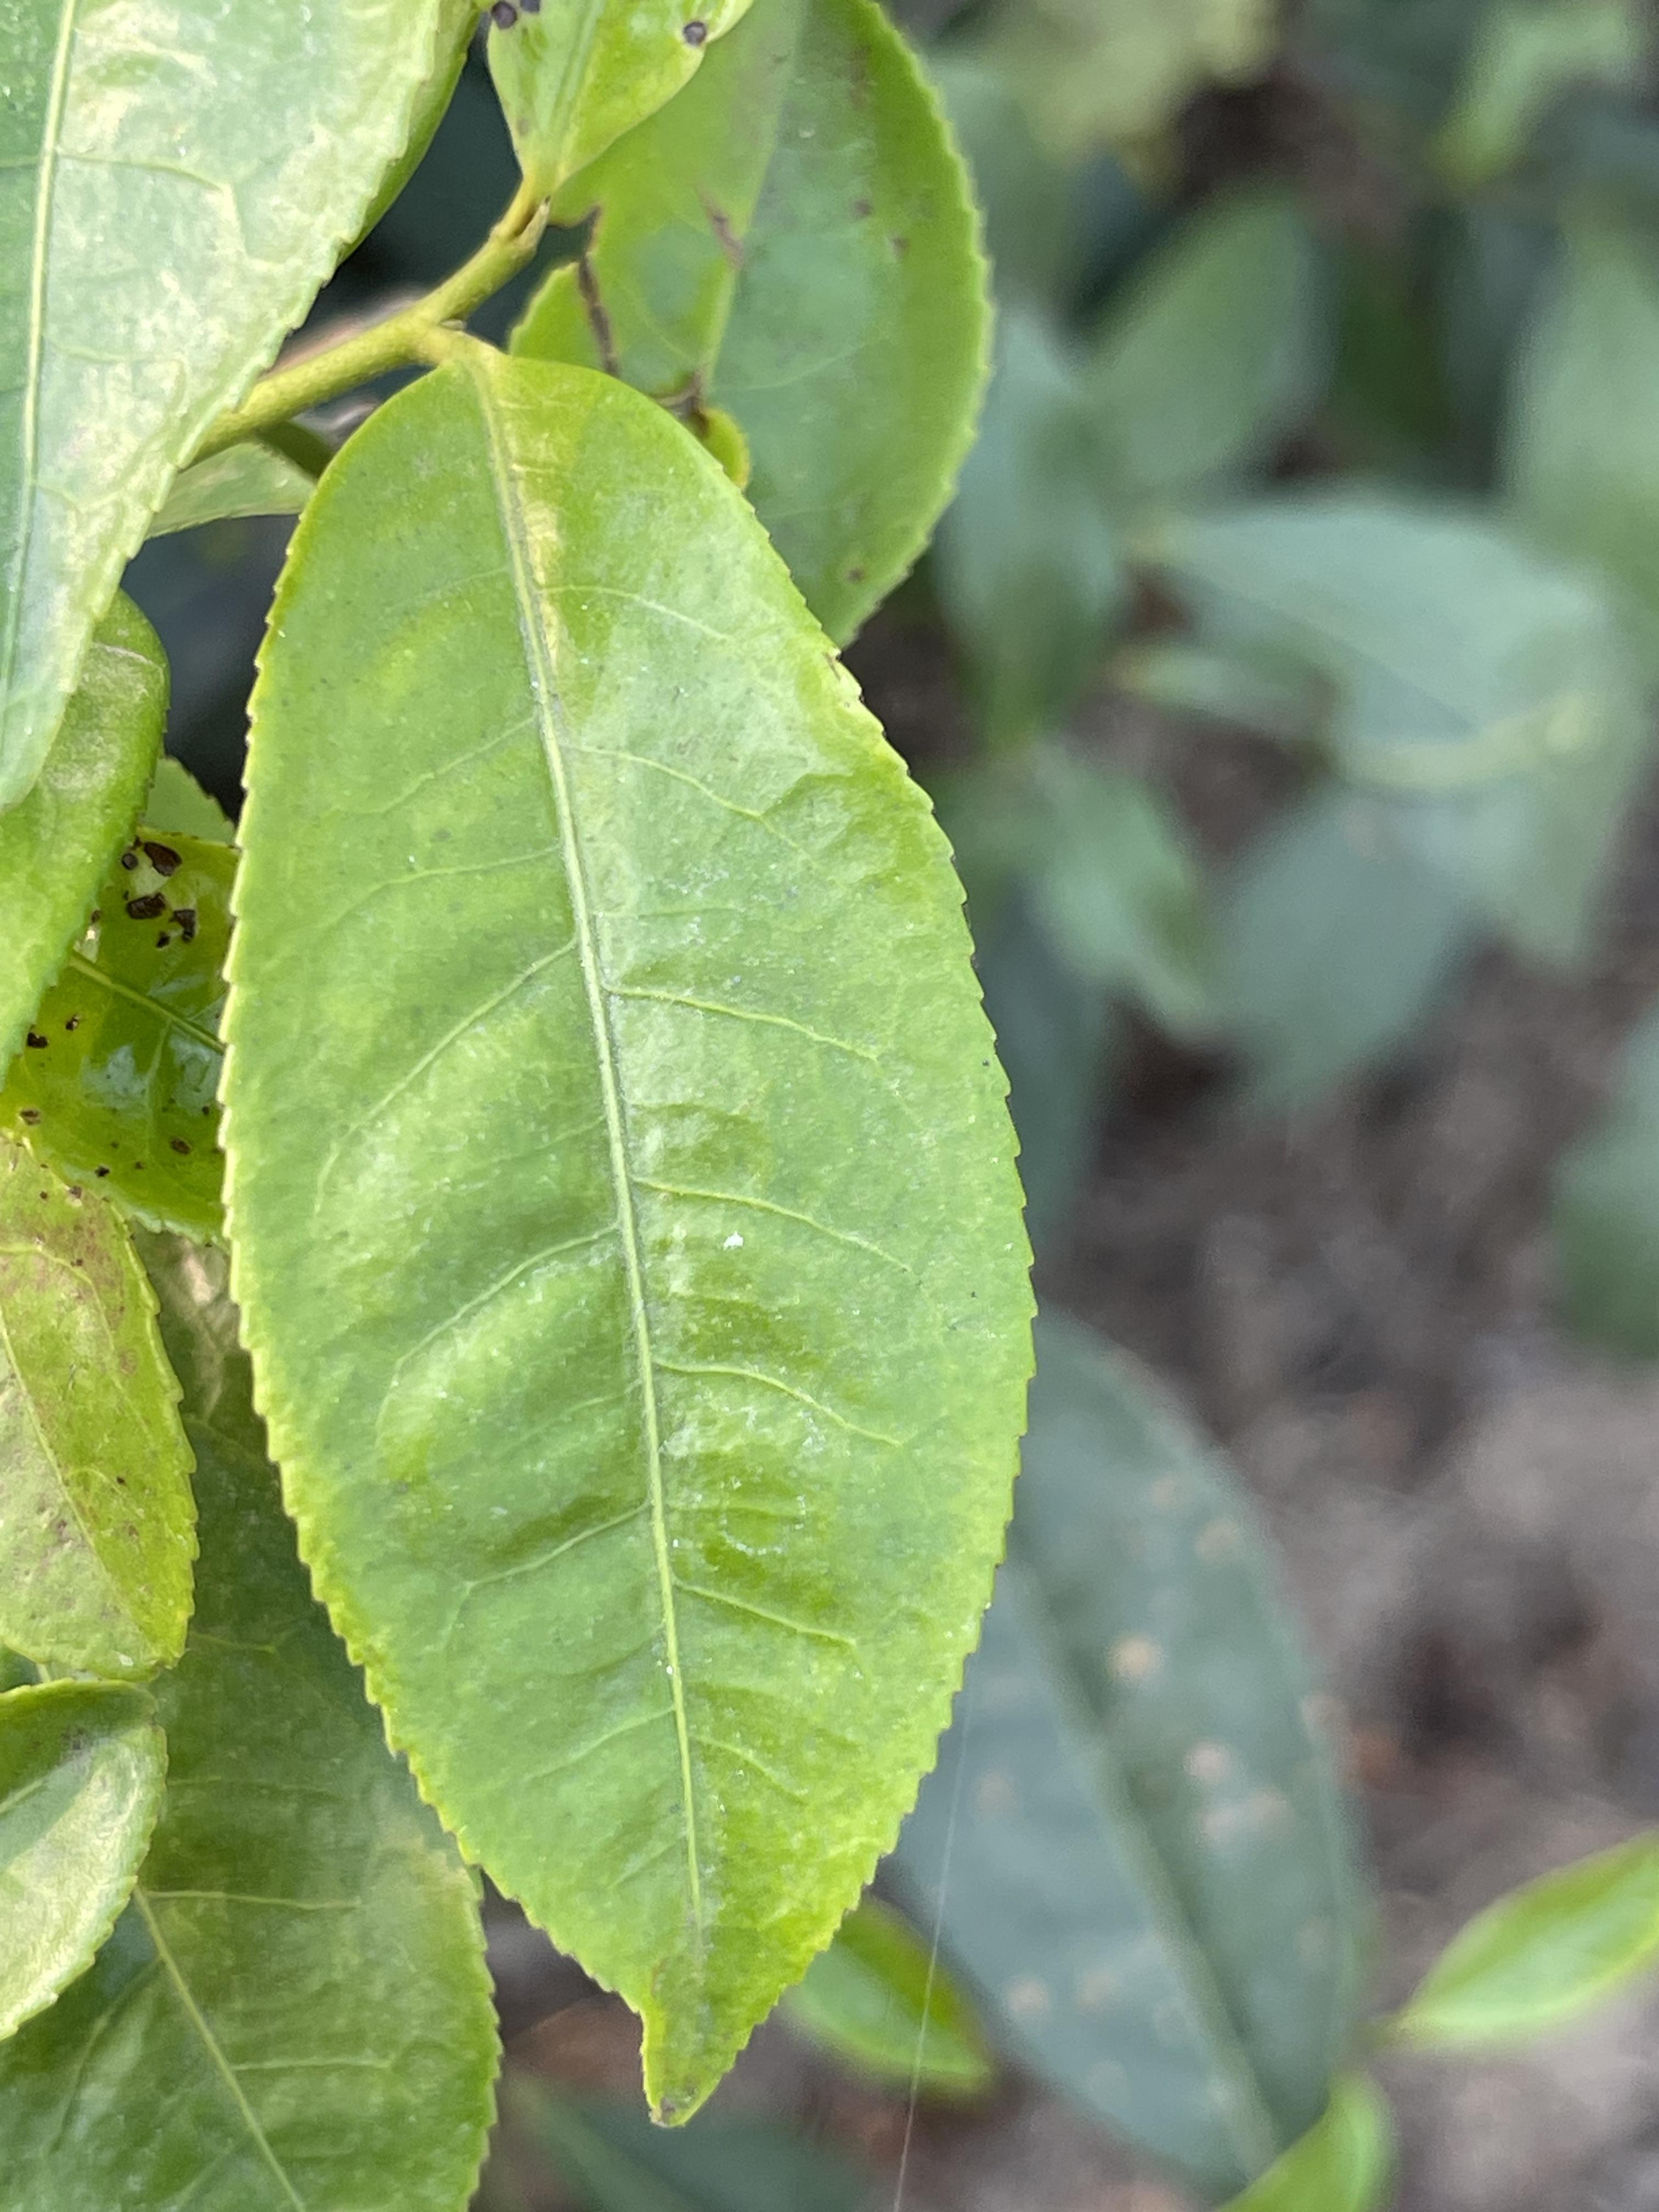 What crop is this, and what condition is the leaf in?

tea, healthy leaf
